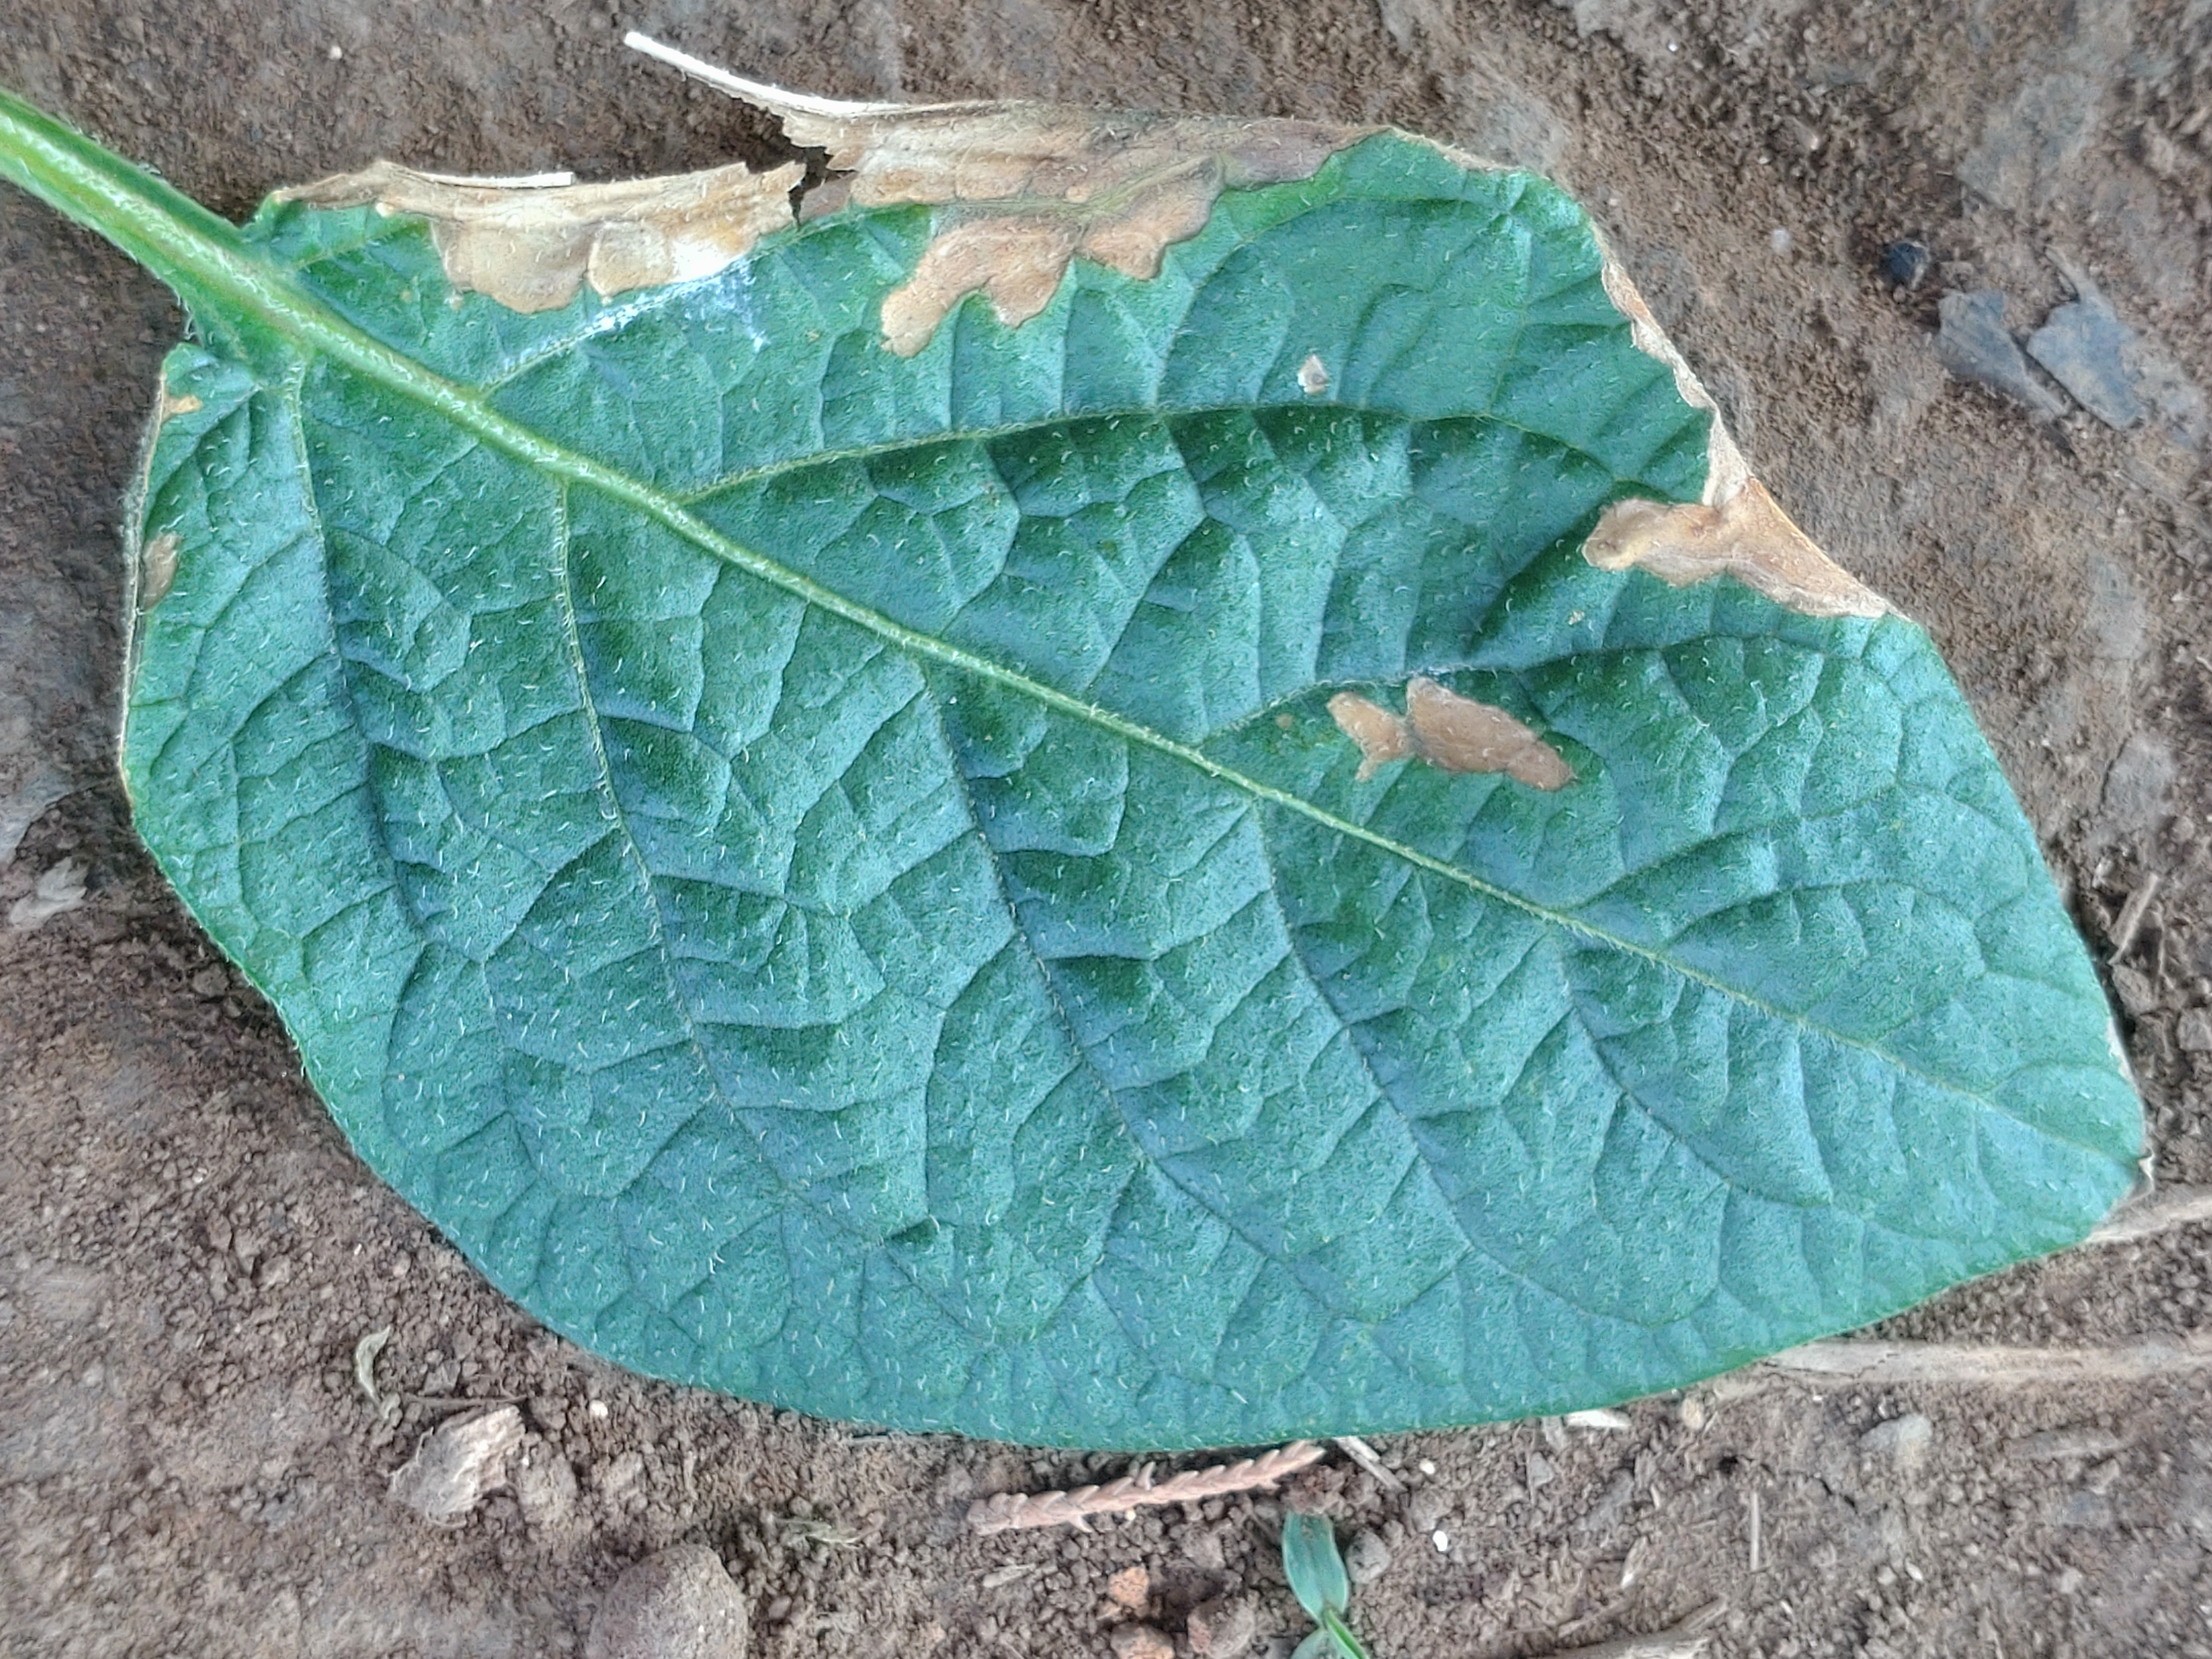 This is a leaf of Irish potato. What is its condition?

early blight
